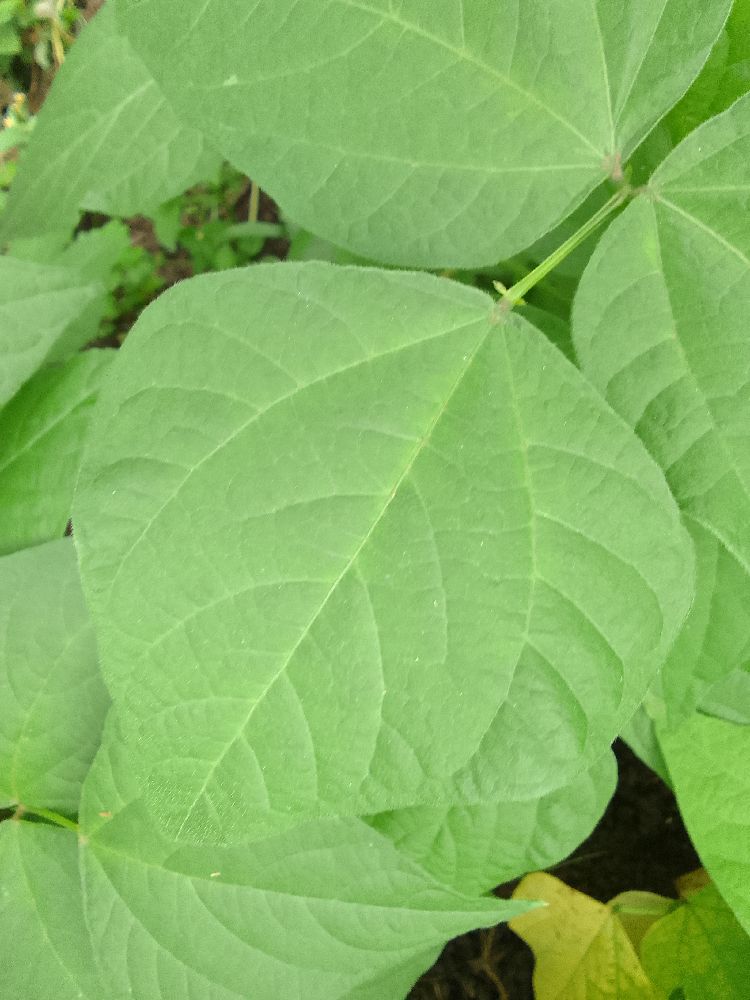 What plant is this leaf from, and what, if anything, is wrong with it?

common bean, healthy
